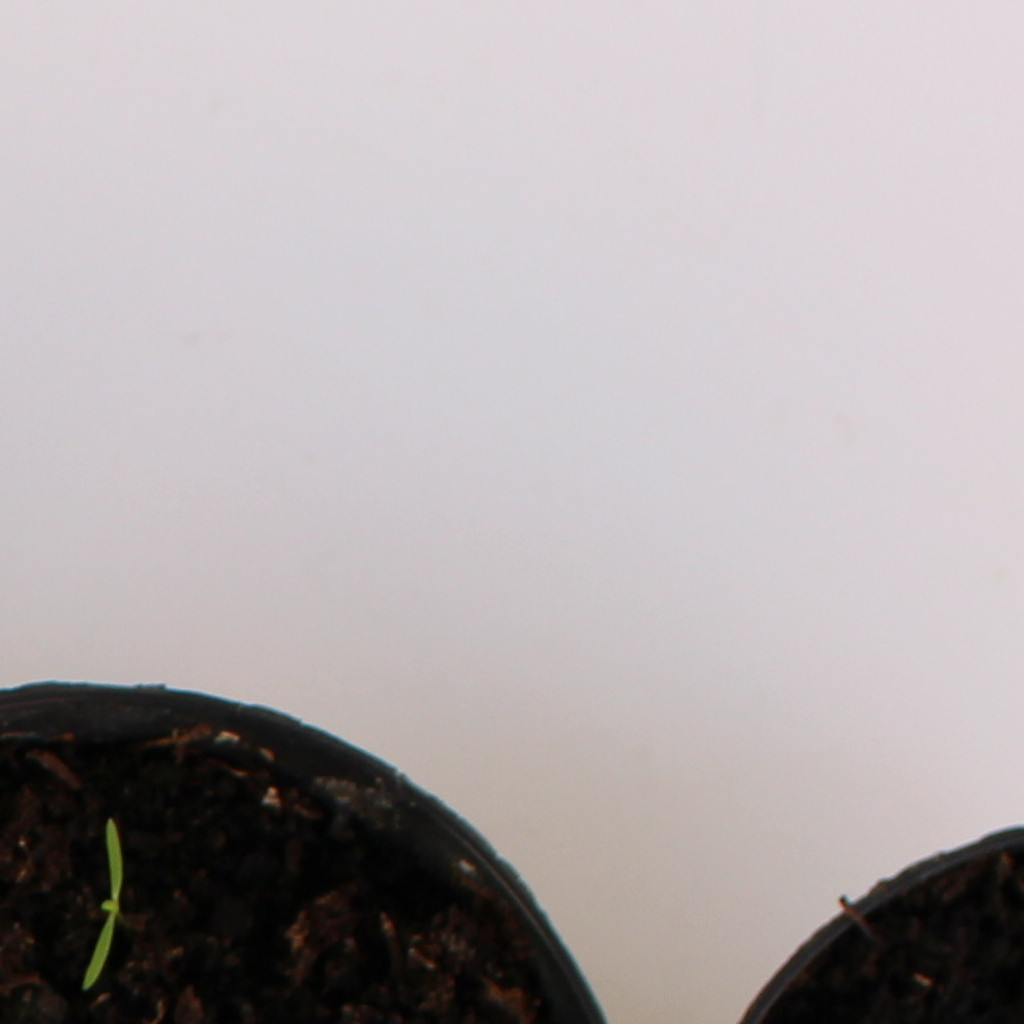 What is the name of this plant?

Papaver rhoeas
